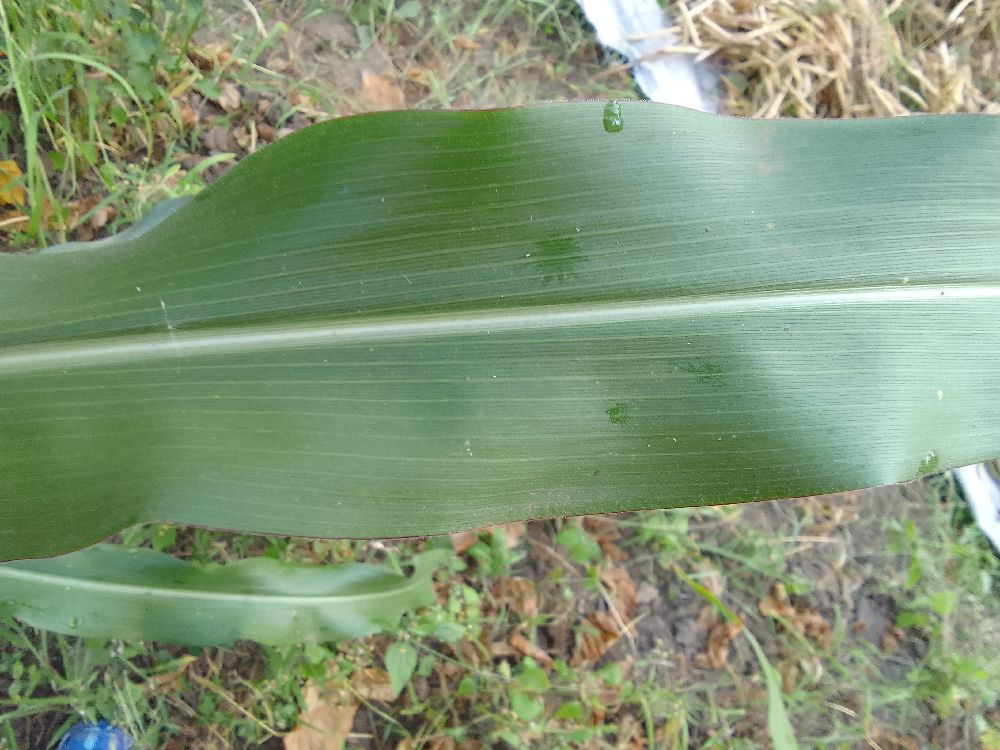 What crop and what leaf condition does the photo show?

maize, healthy
